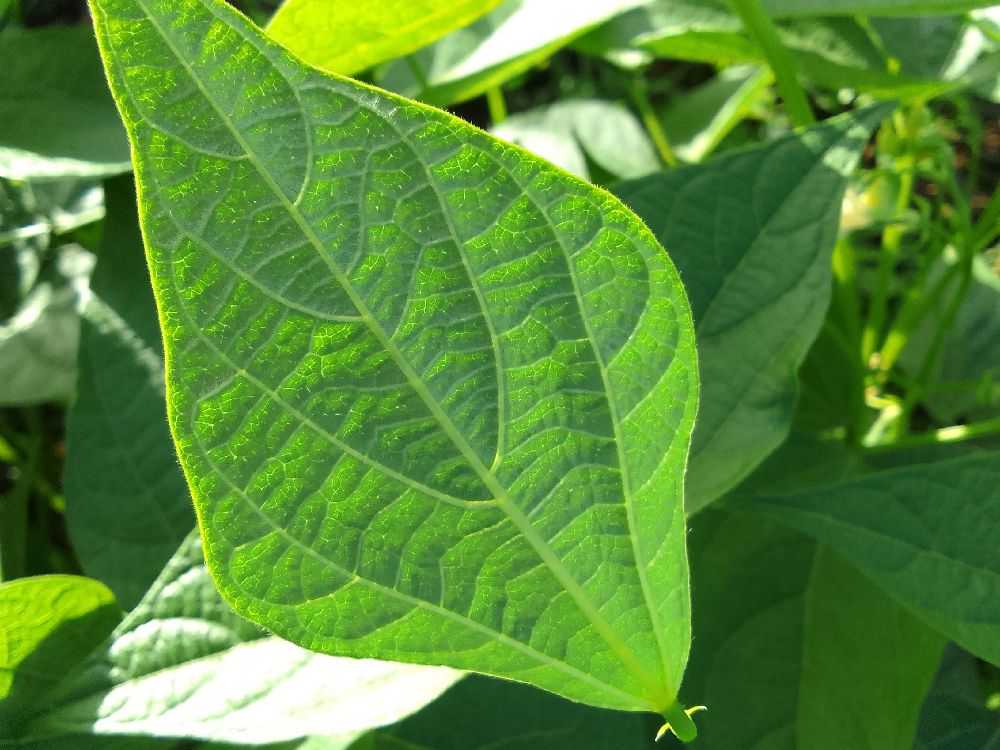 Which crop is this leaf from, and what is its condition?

common bean, healthy
